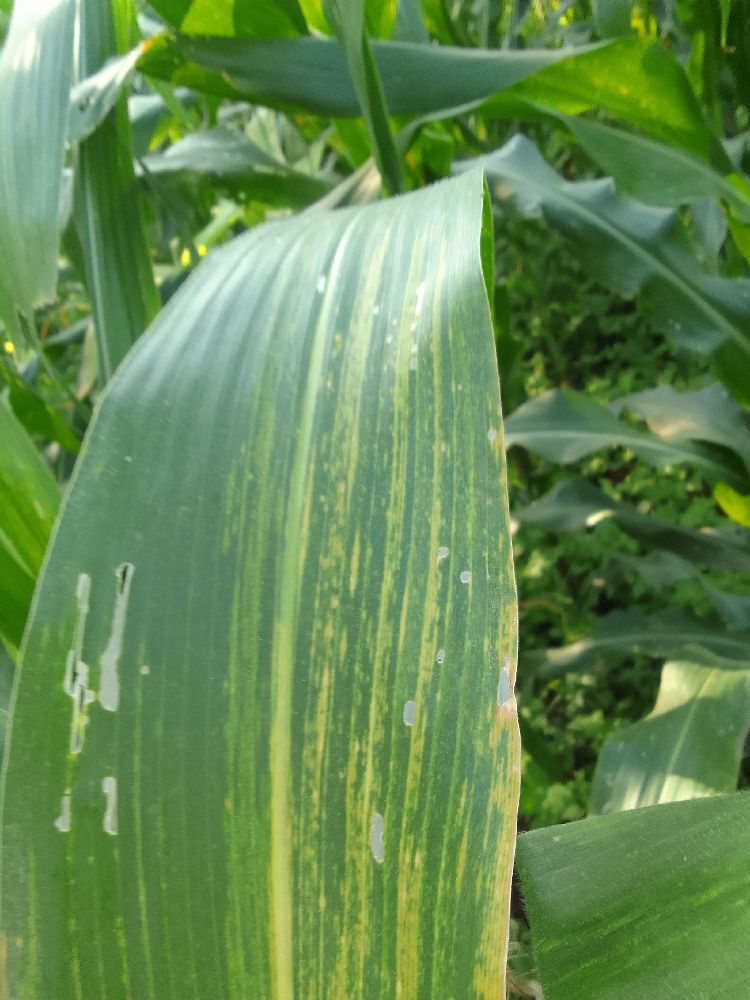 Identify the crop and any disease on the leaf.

maize, maize lethal necrosis
